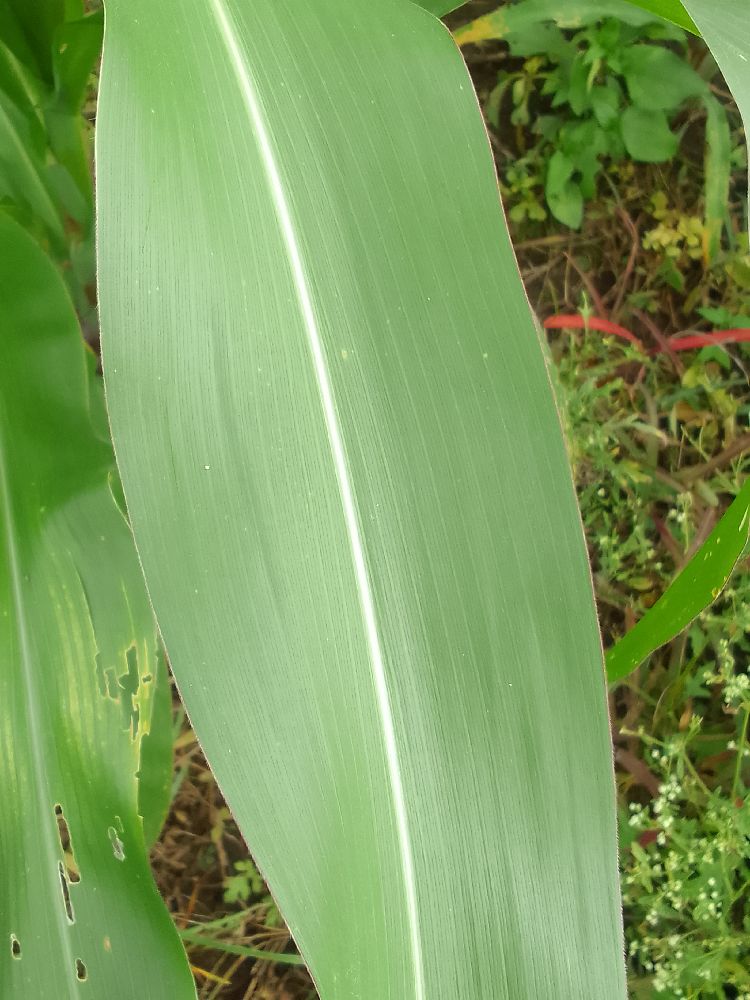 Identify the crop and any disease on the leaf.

maize, healthy
